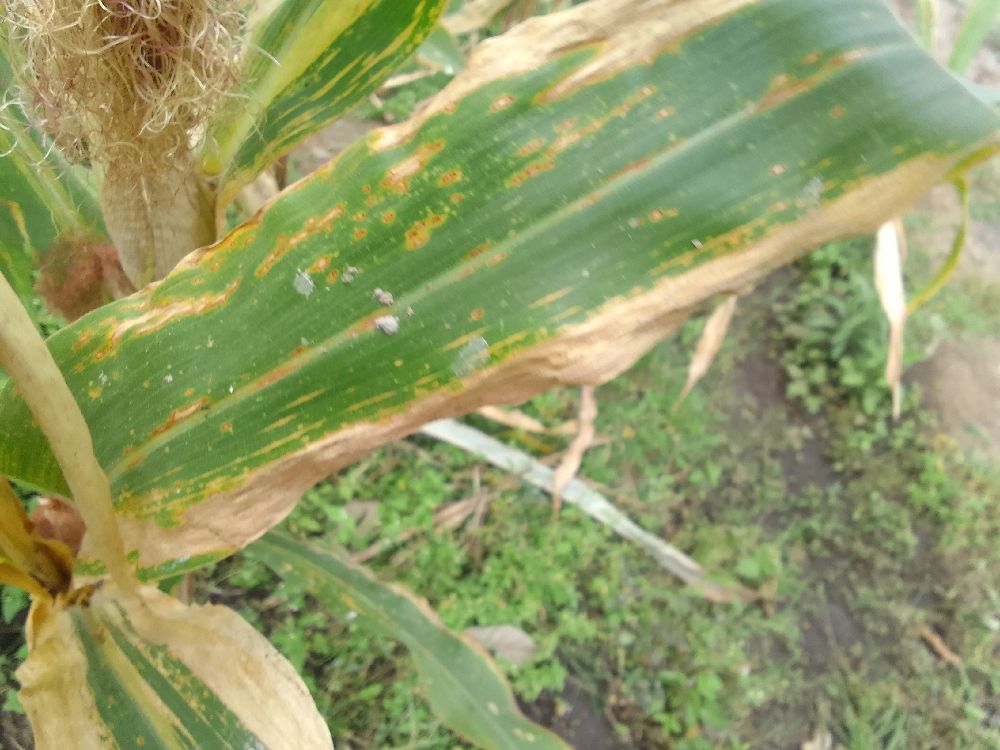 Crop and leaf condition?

maize, maize lethal necrosis
